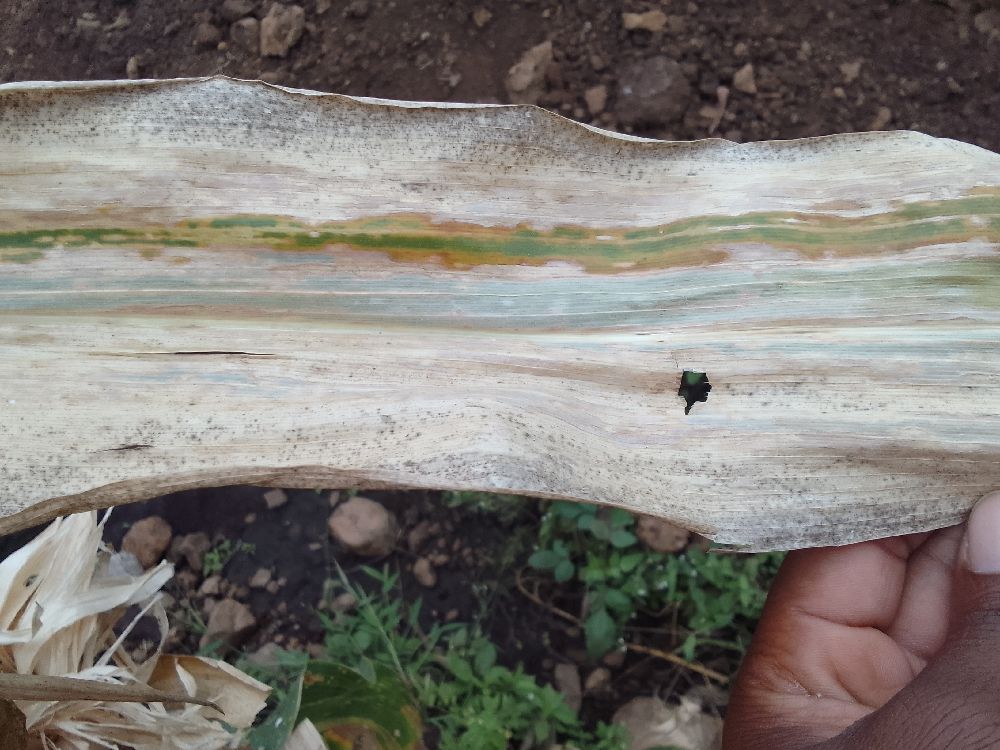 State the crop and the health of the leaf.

maize, maize lethal necrosis
